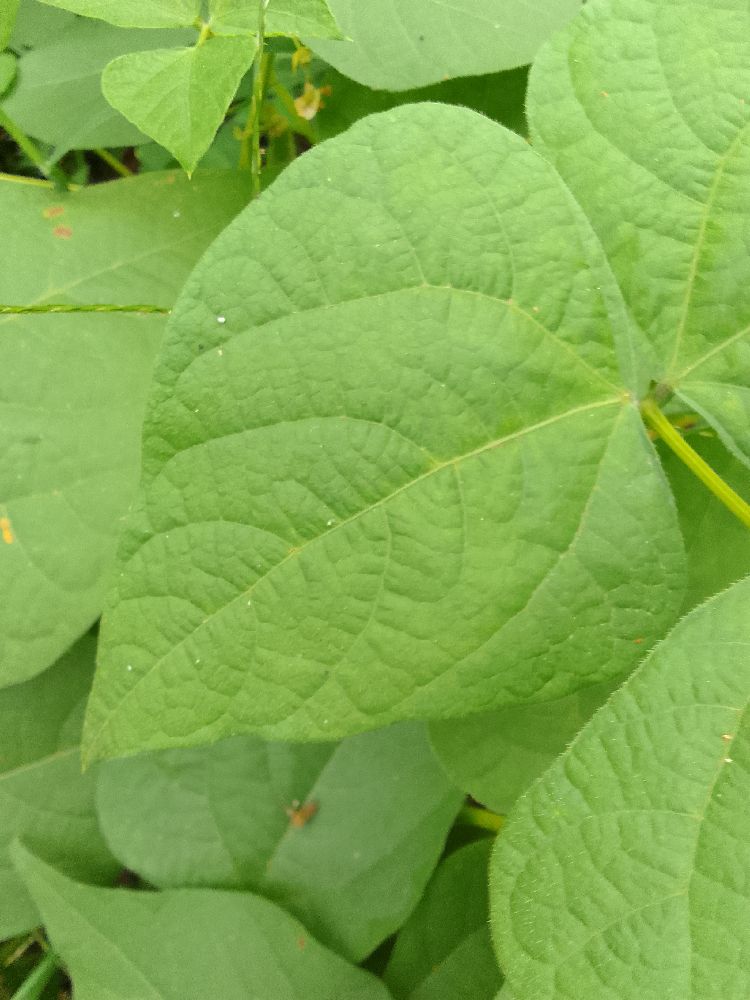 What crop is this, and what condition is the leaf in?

common bean, healthy
